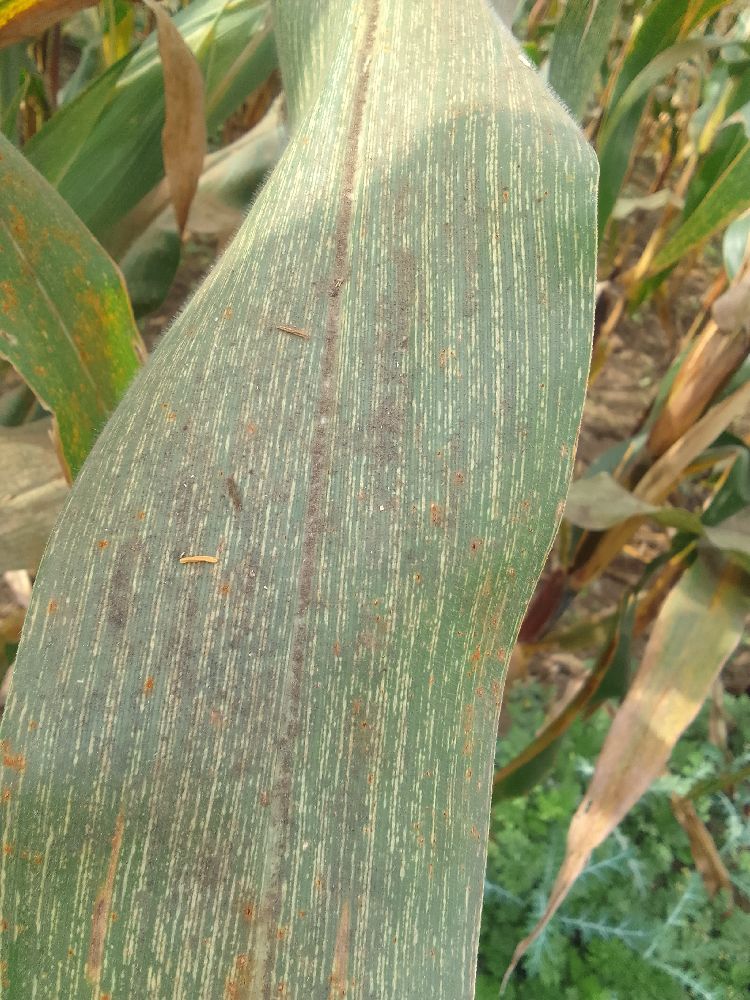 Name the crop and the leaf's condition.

maize, maize streak virus
